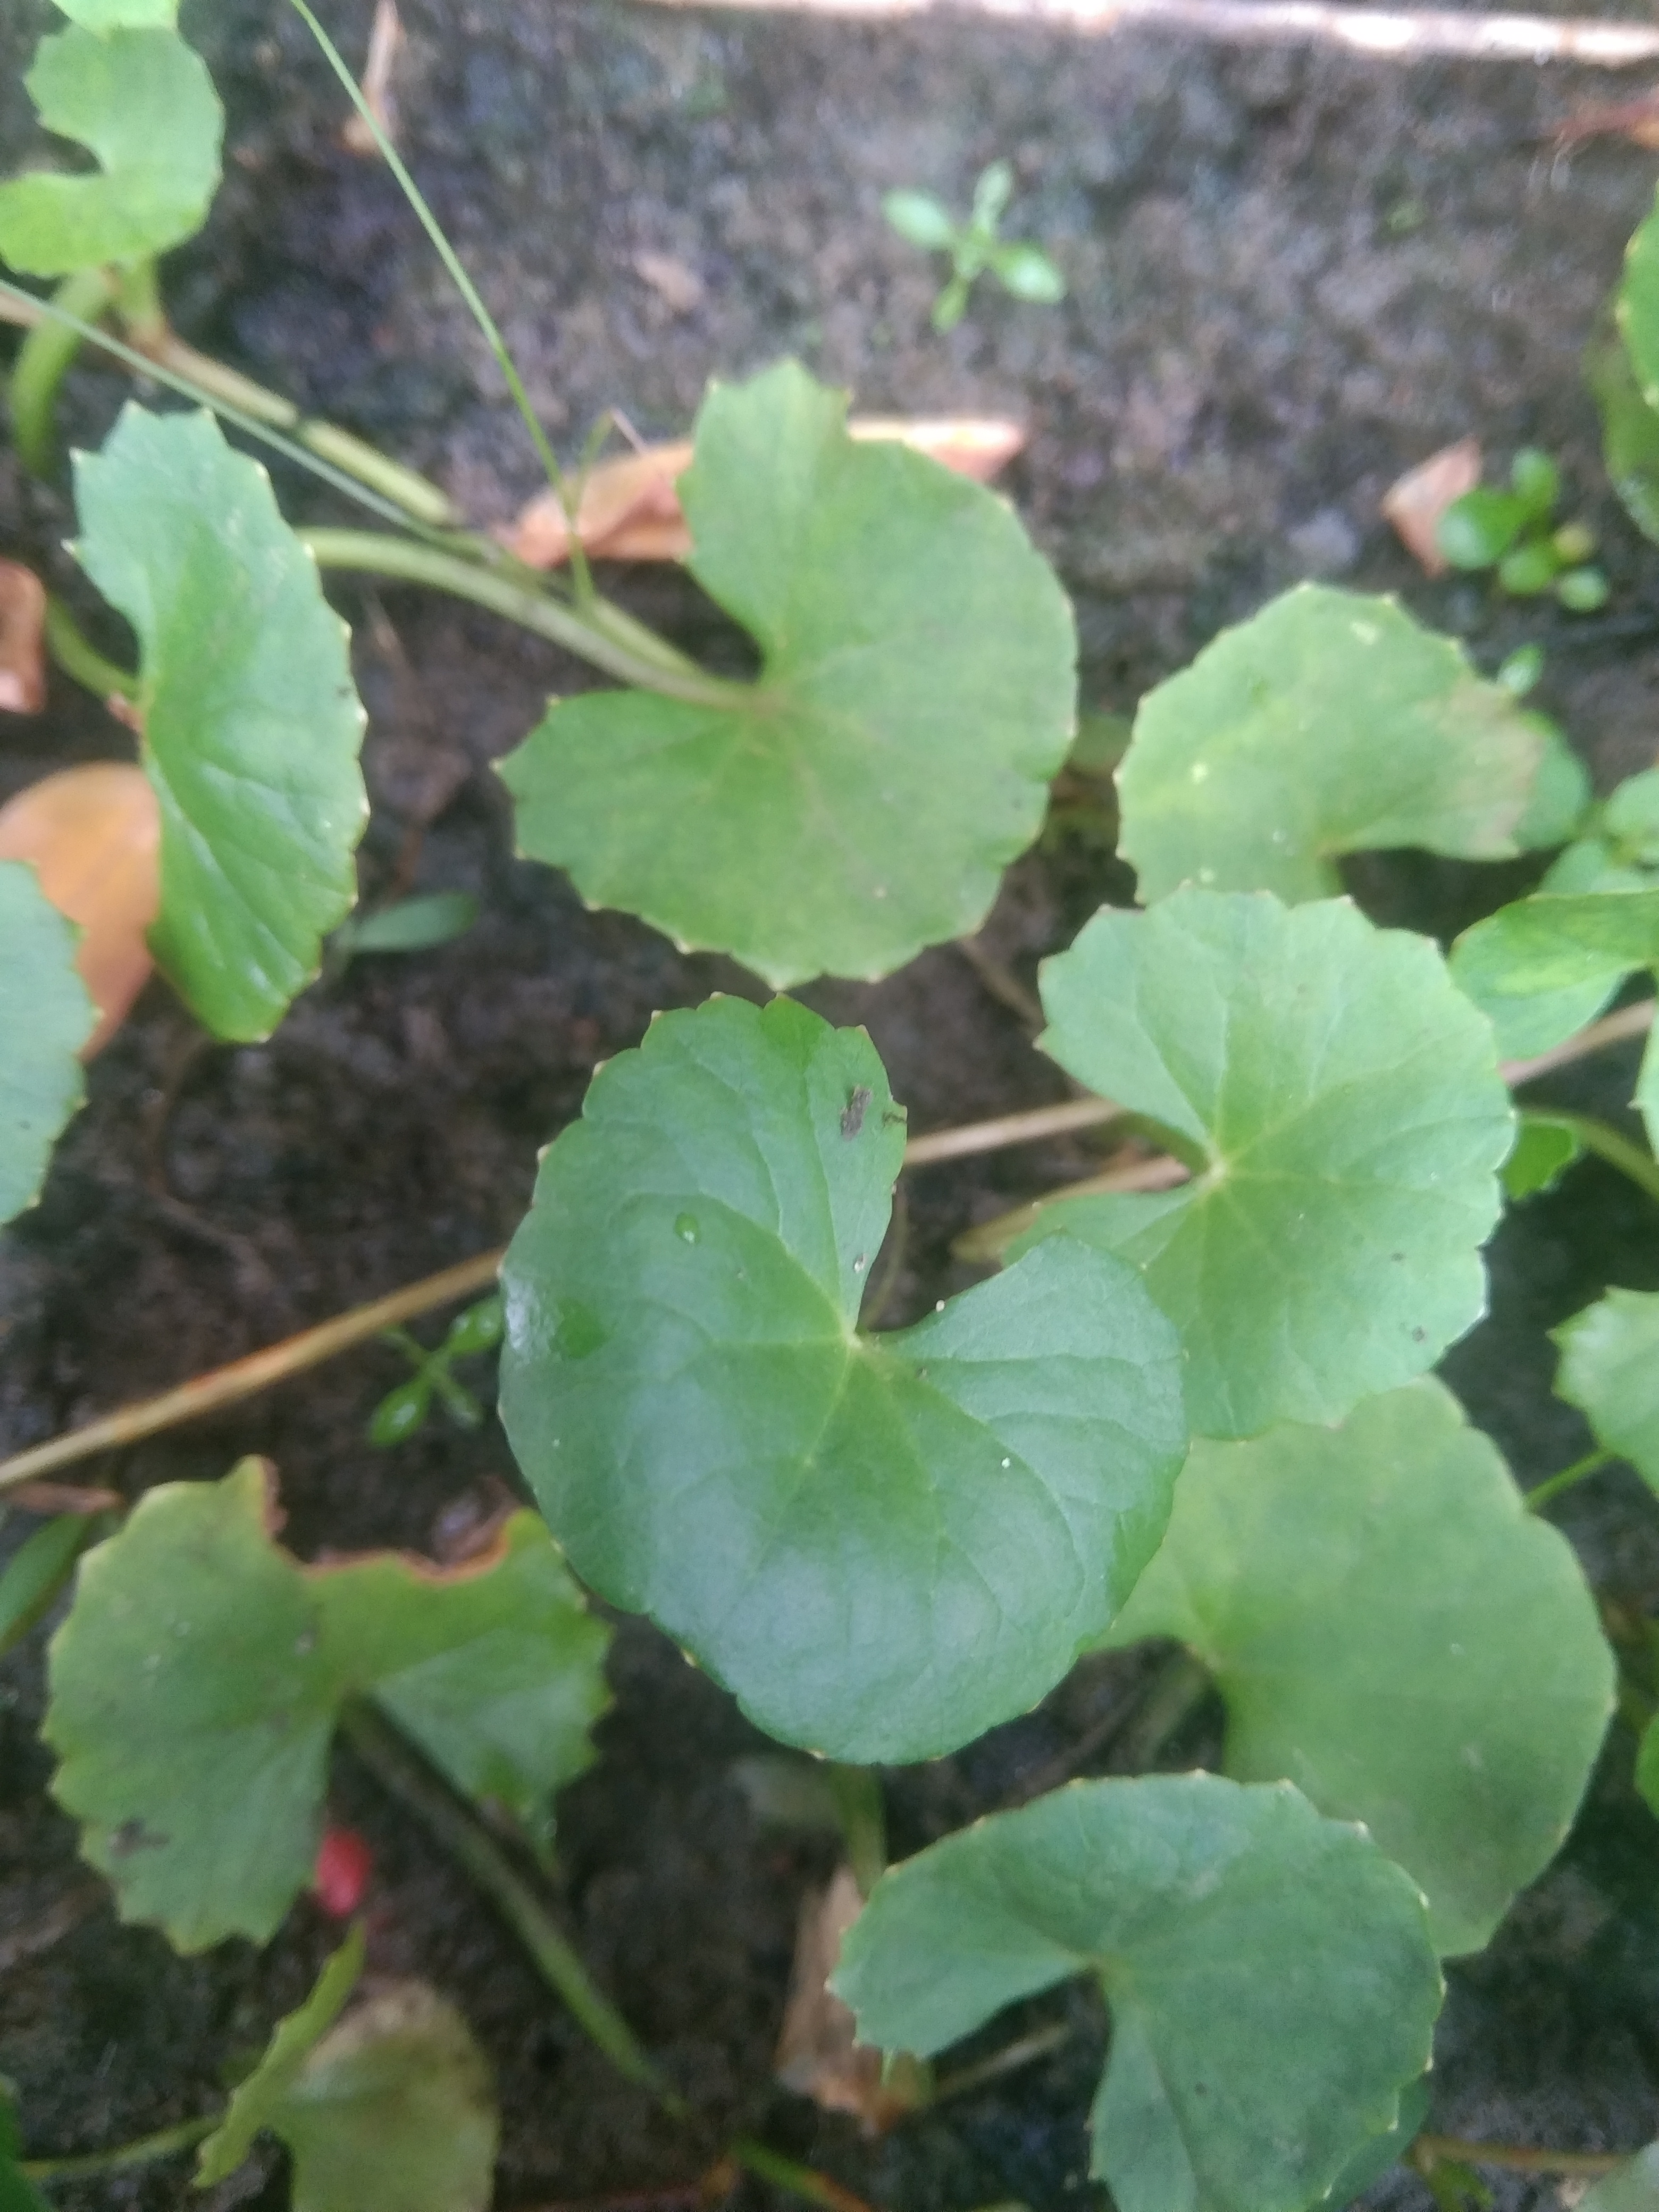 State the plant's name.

thankuni
